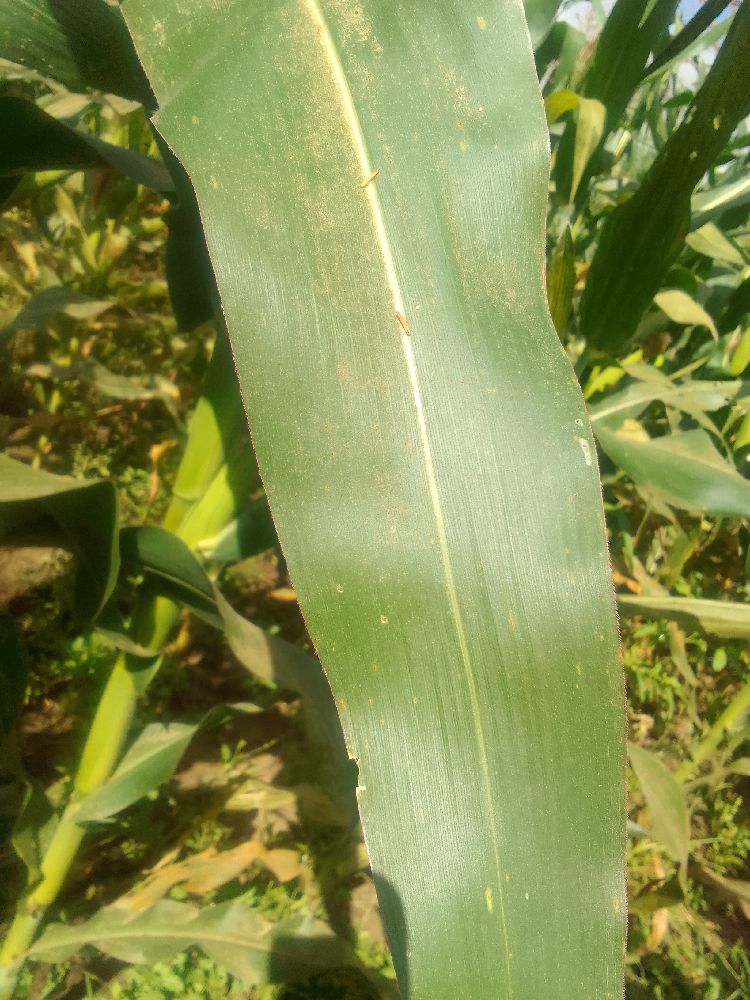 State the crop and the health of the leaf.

maize, healthy
